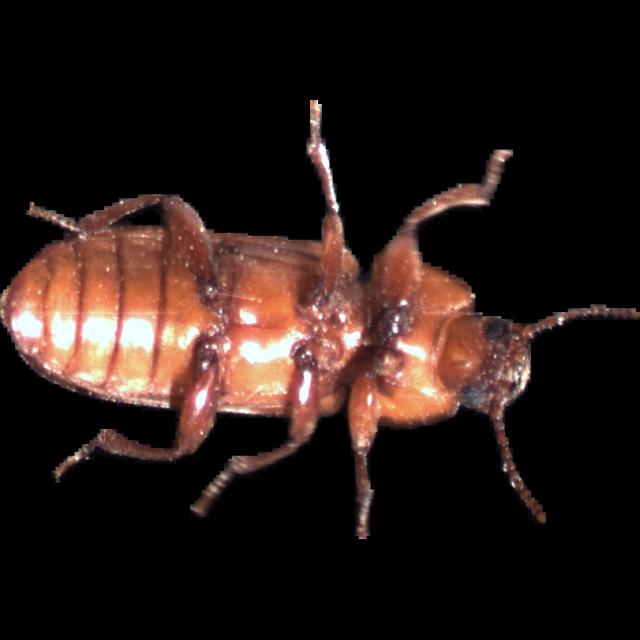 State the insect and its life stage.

mealworm beetle
